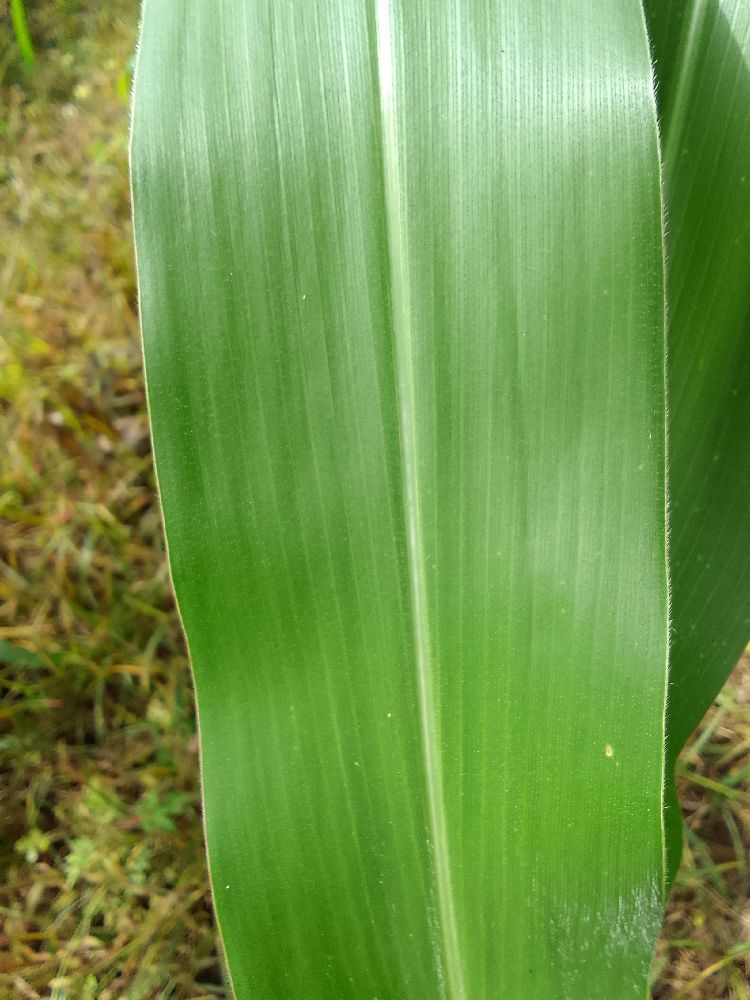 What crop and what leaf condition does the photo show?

maize, healthy
